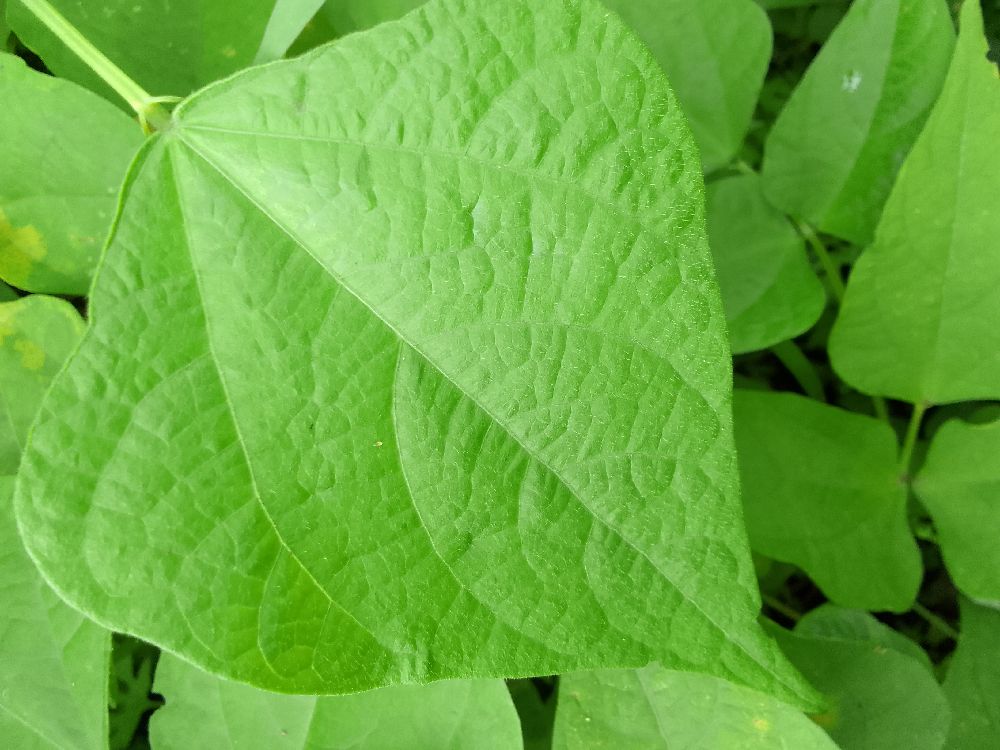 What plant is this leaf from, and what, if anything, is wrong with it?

common bean, healthy
